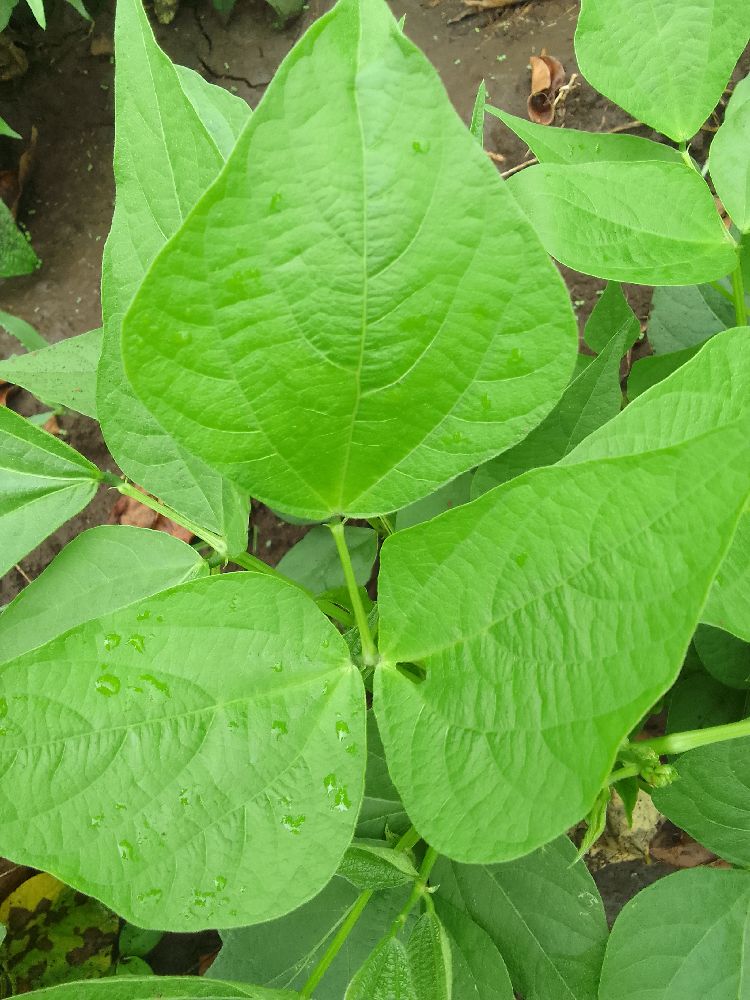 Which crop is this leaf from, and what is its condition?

common bean, healthy
